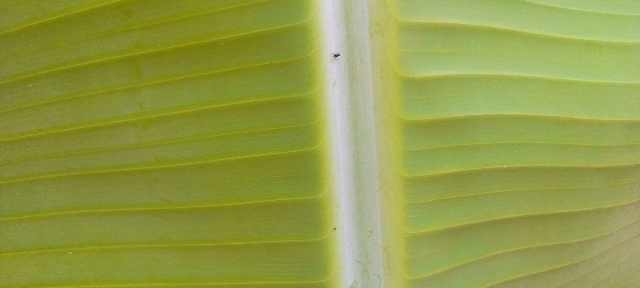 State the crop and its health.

banana, healthy
